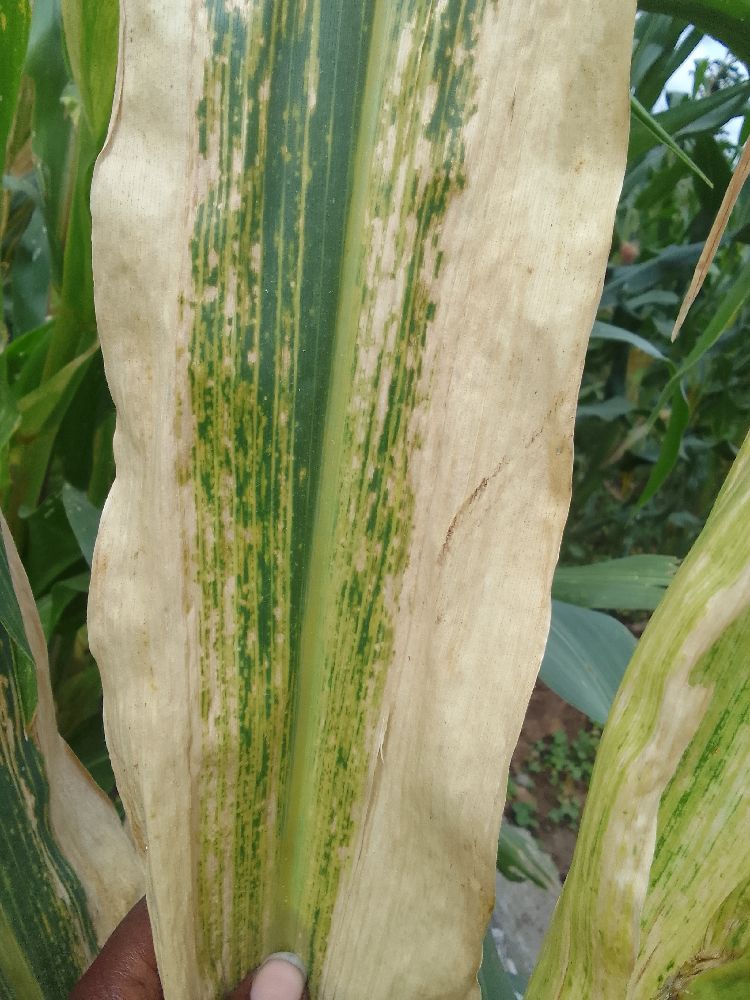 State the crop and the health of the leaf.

maize, maize lethal necrosis
